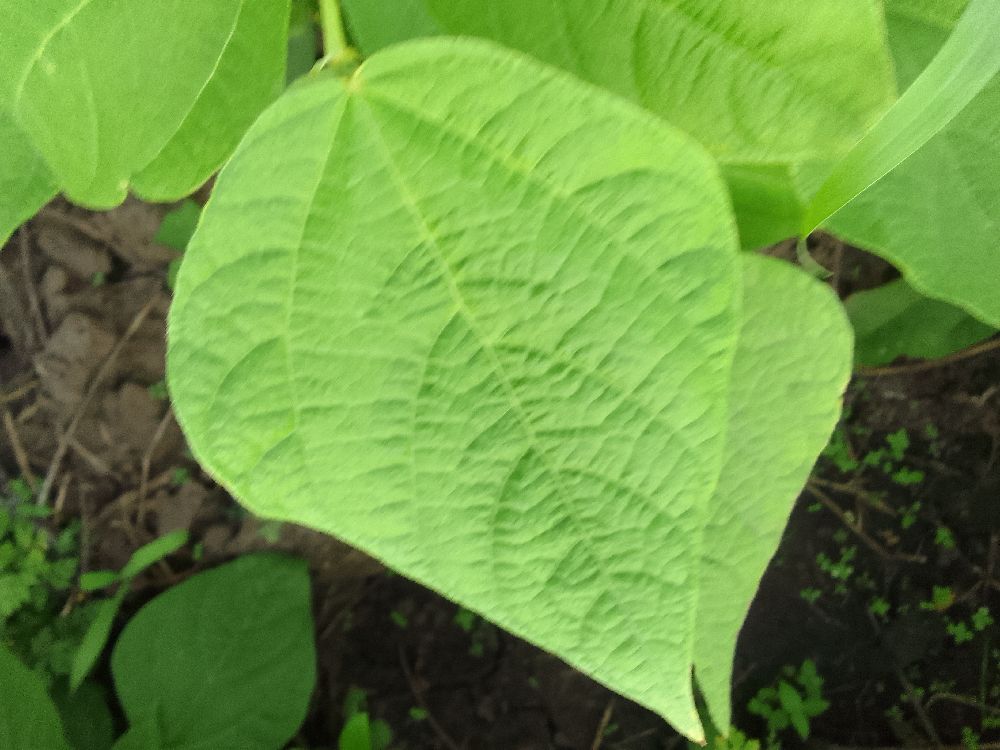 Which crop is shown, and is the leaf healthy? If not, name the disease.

common bean, healthy
